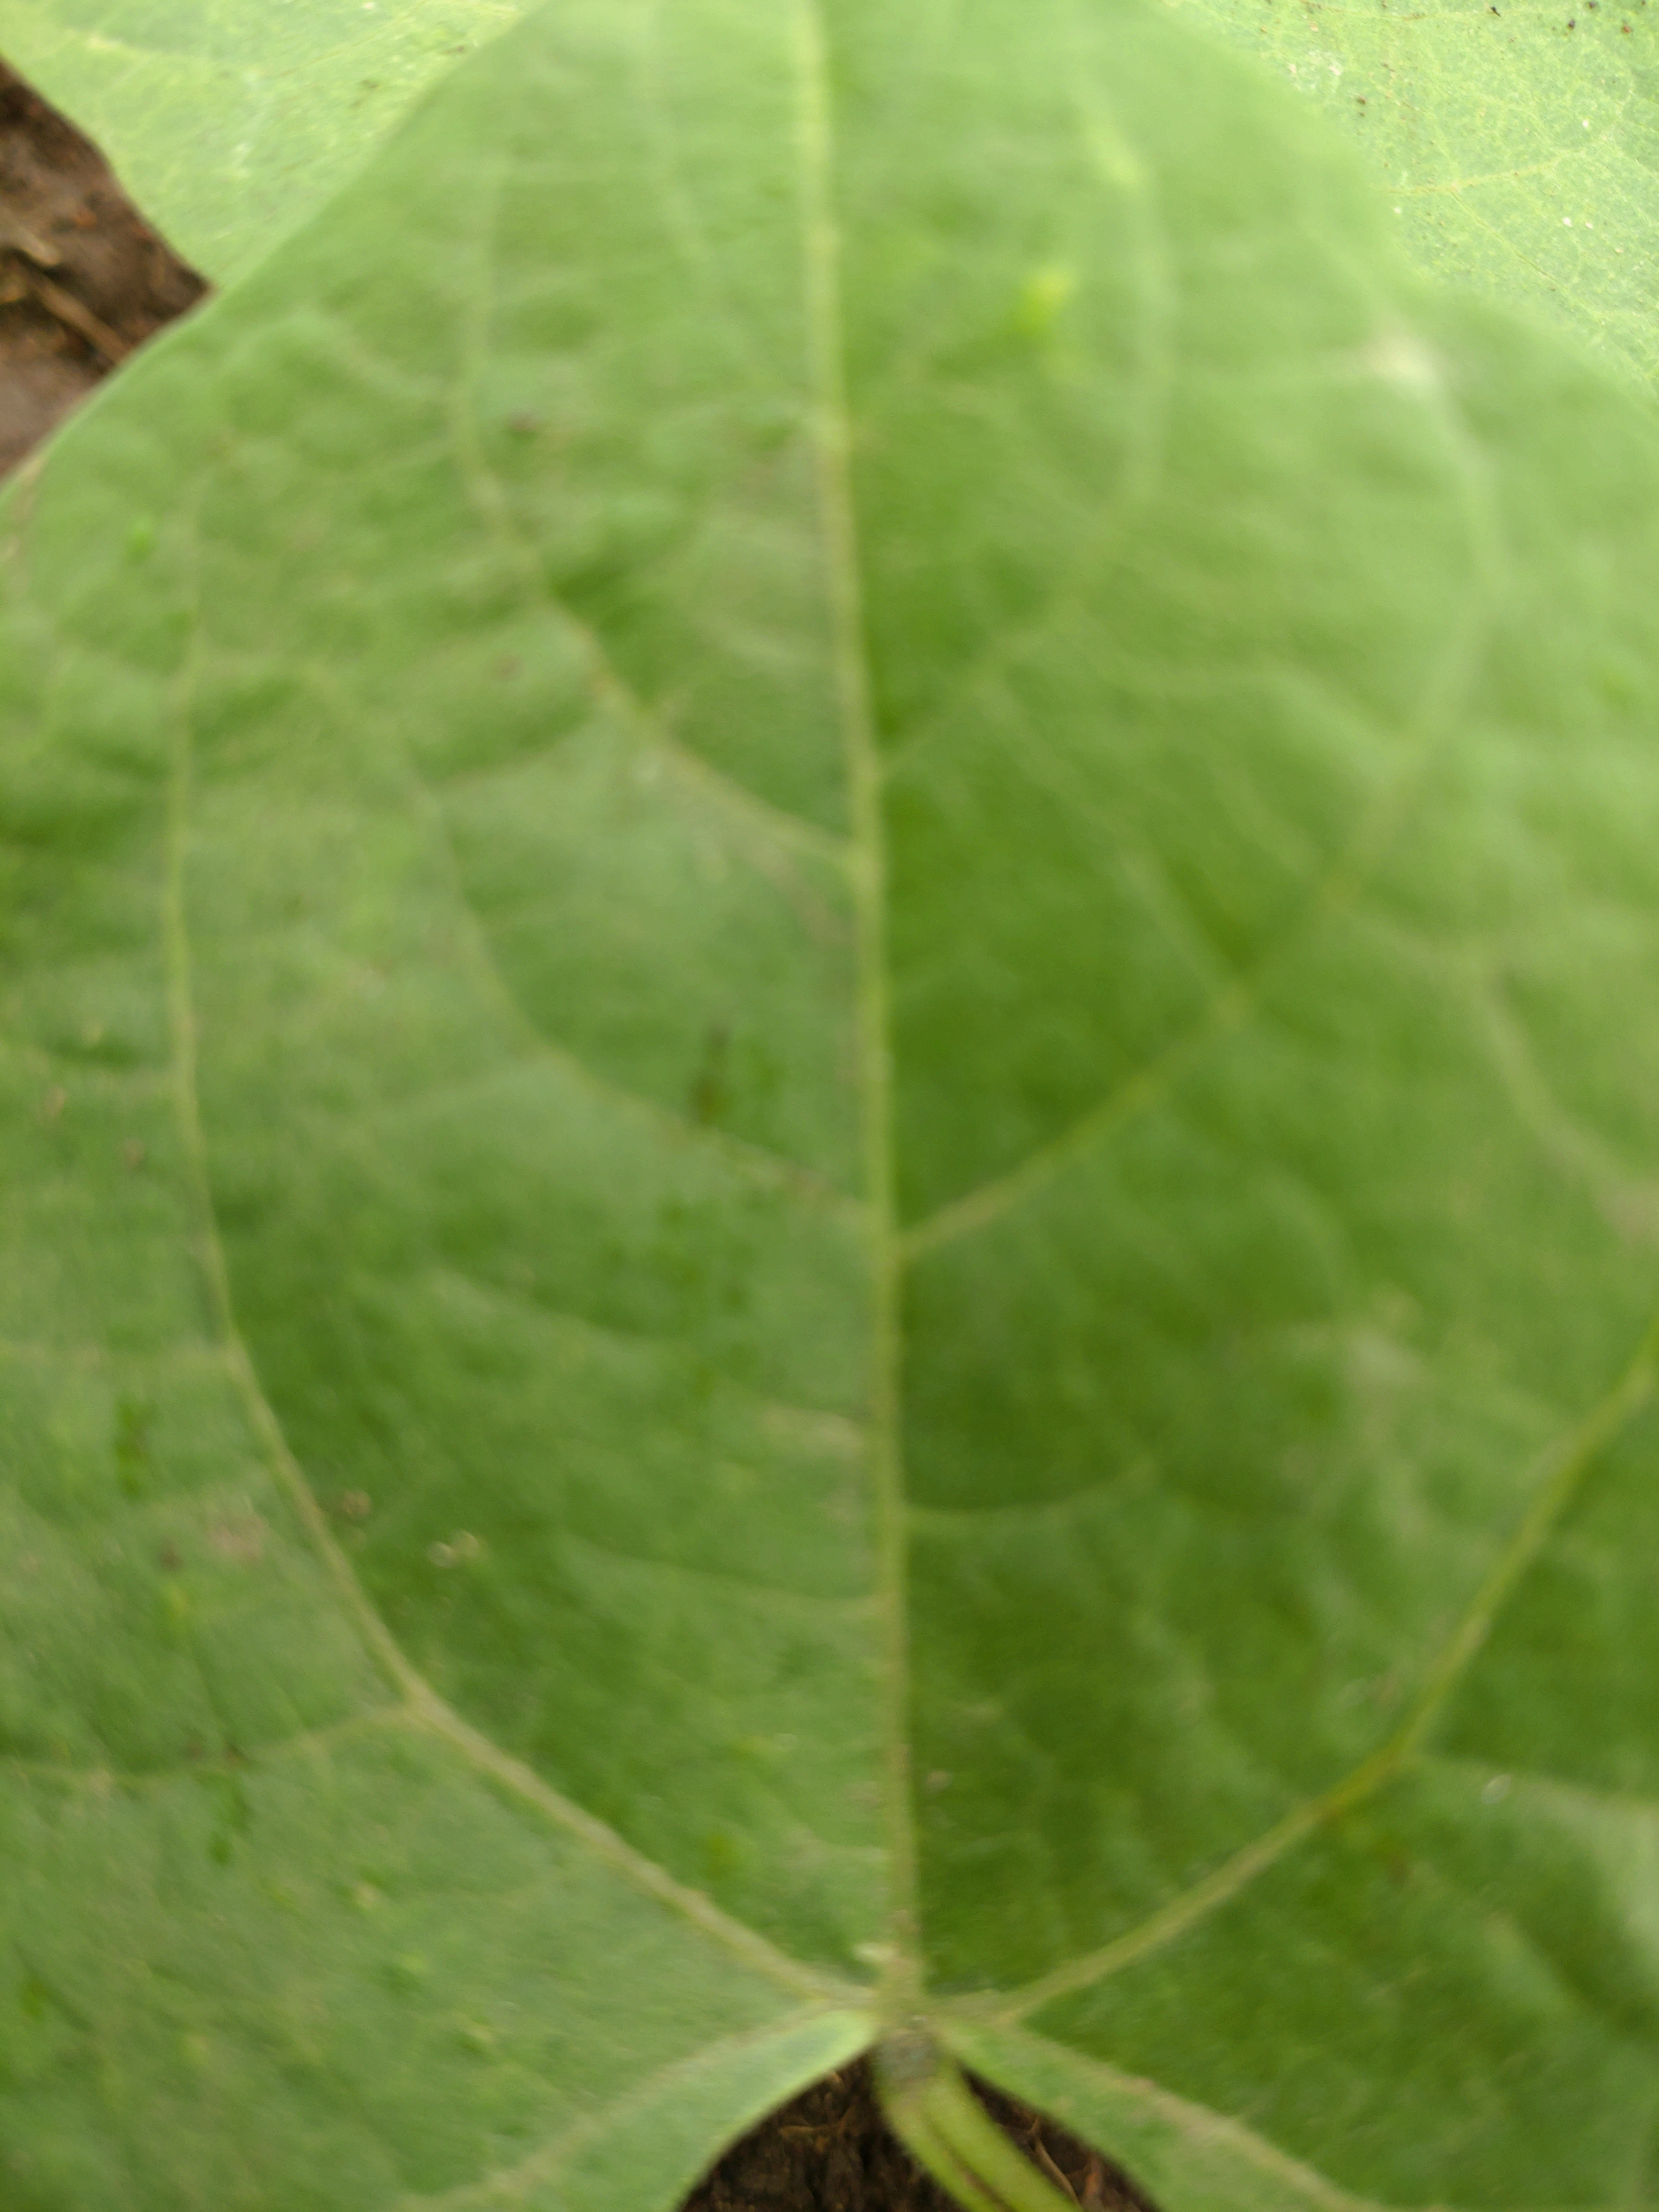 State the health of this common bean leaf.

healthy
